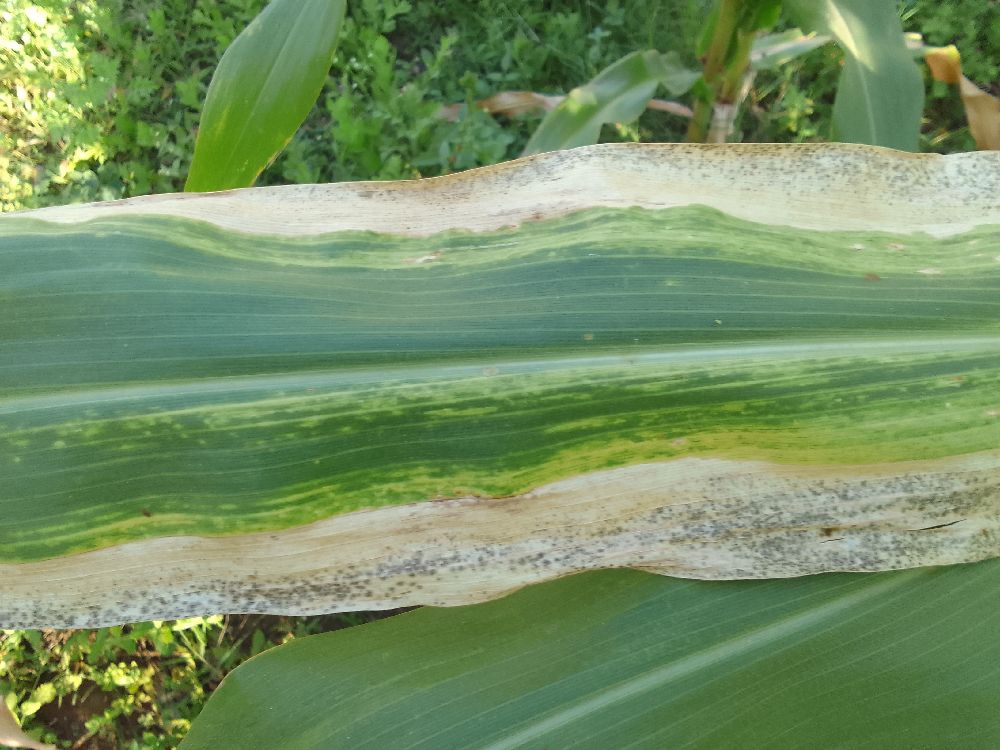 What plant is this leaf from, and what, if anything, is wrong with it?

maize, maize lethal necrosis
